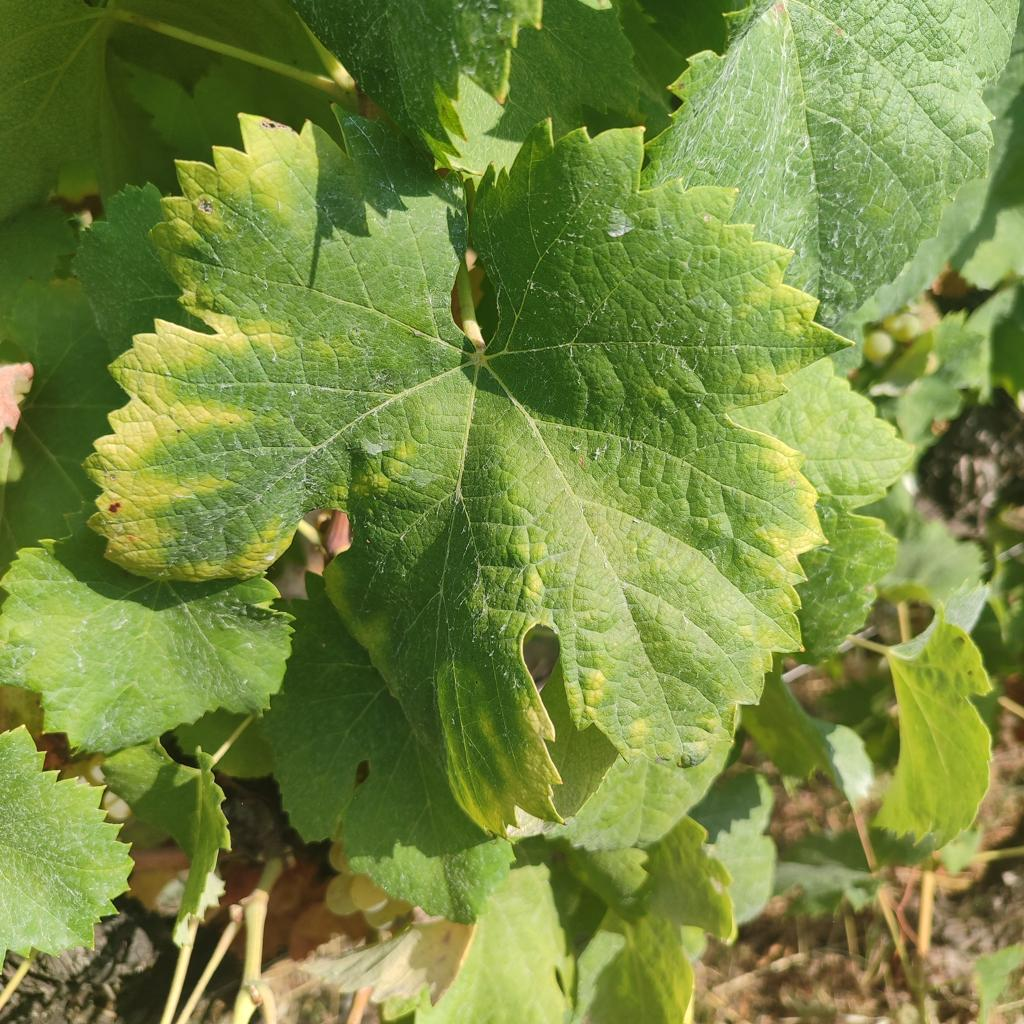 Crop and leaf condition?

grapevine, esca complex
